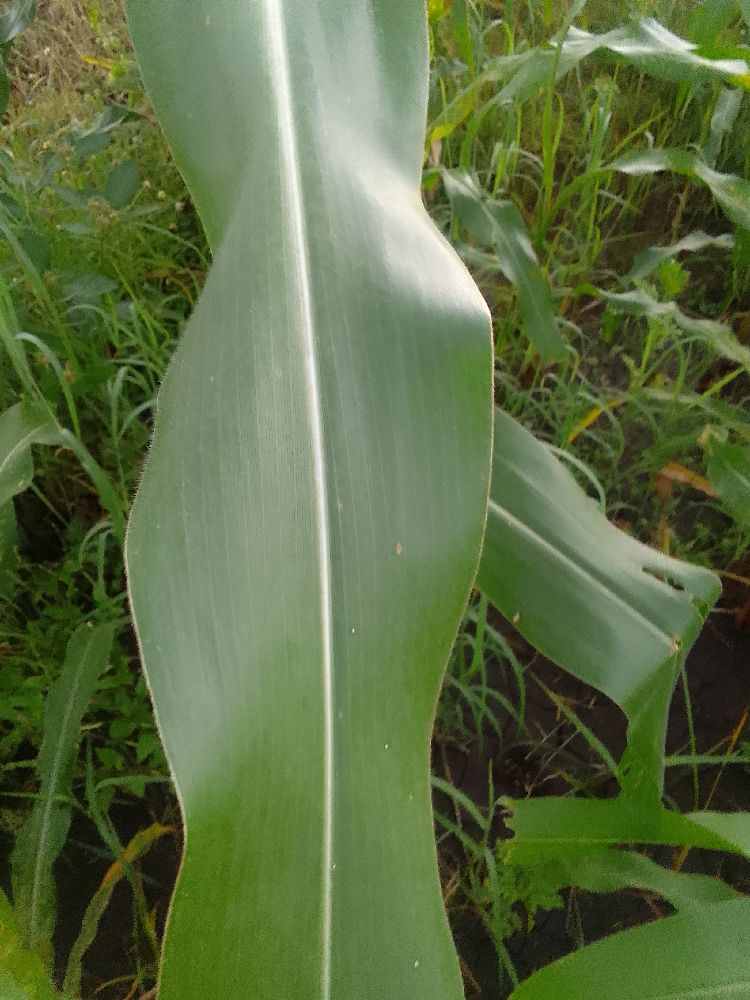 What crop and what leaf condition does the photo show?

common bean, healthy
